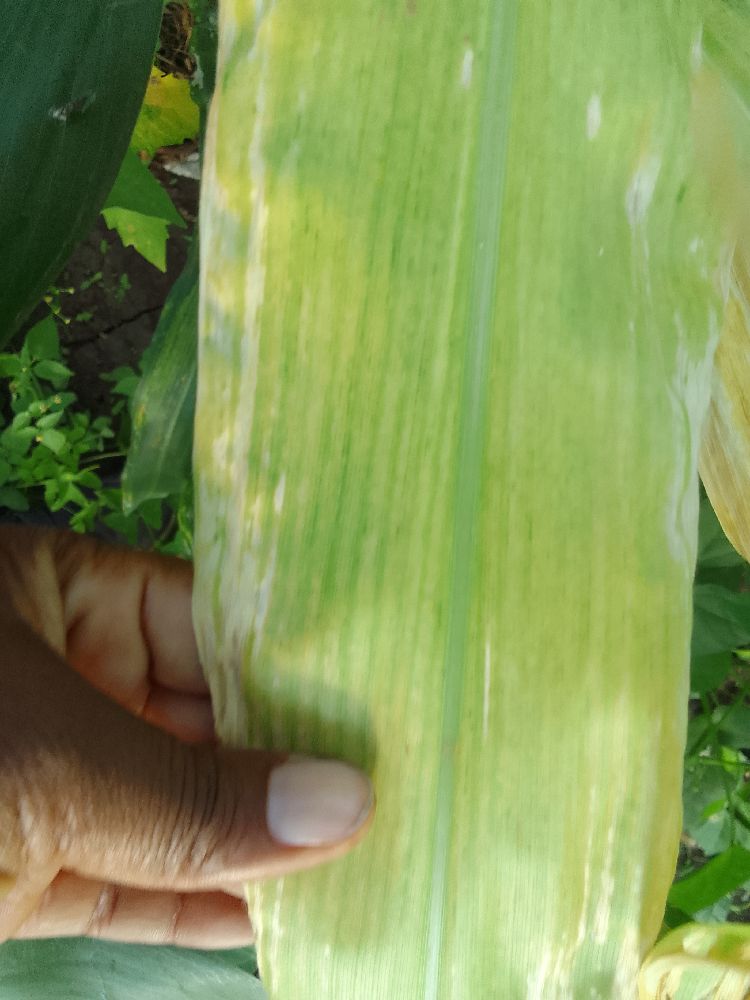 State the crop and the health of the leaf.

maize, maize lethal necrosis
